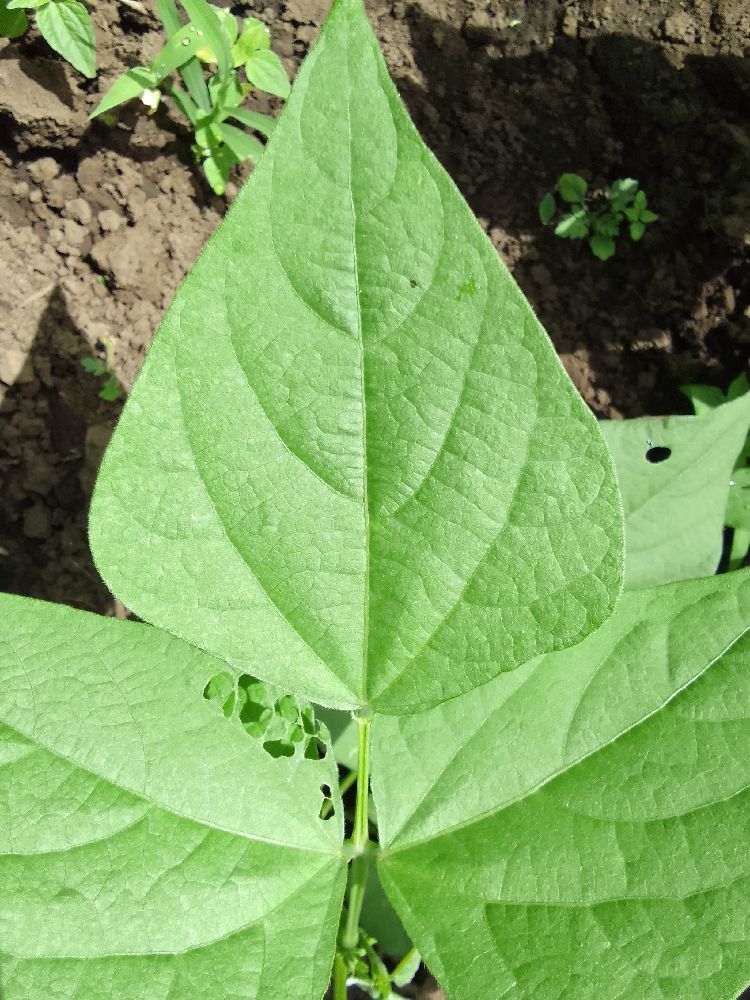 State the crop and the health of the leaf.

common bean, healthy
